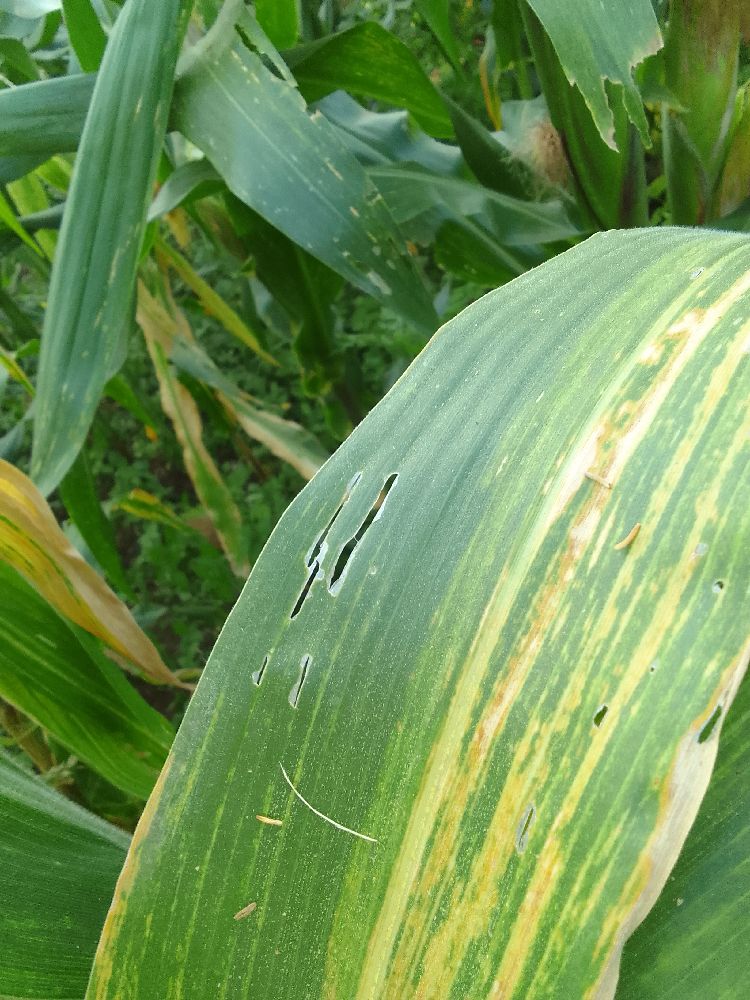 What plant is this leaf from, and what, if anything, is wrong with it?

maize, maize lethal necrosis
